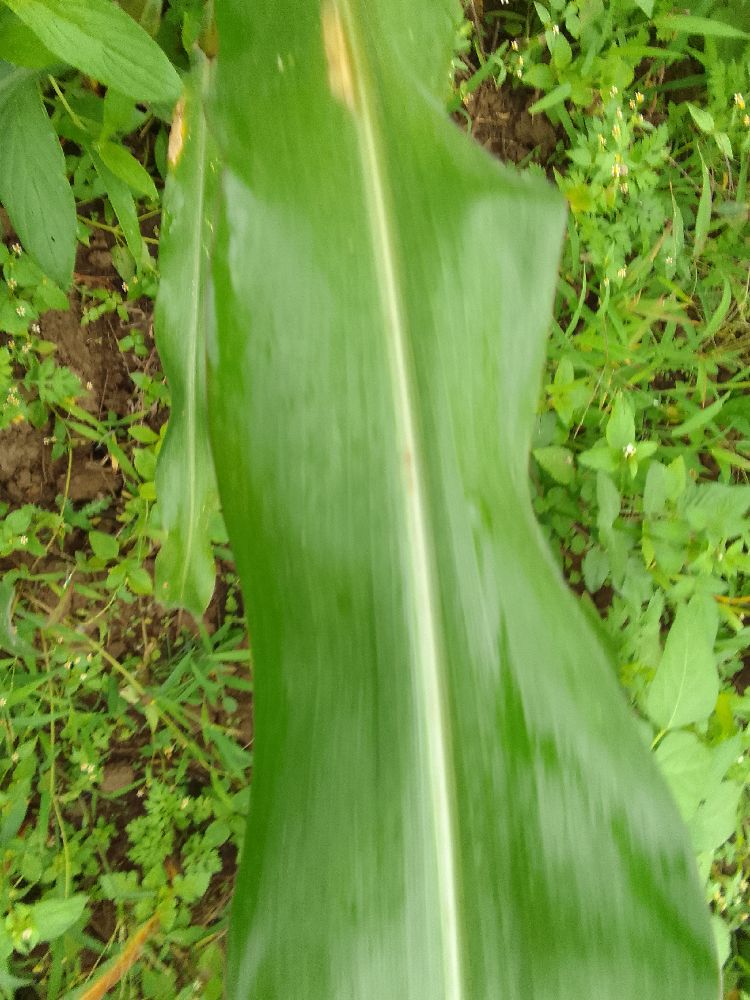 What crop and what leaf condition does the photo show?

maize, healthy
